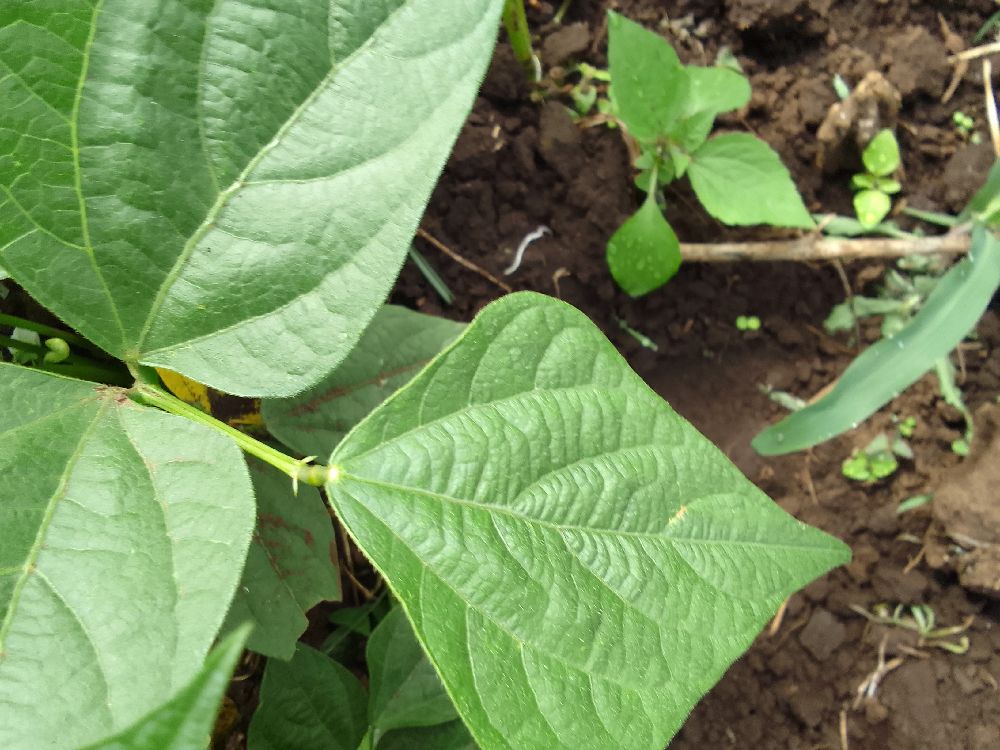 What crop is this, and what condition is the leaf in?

common bean, healthy
